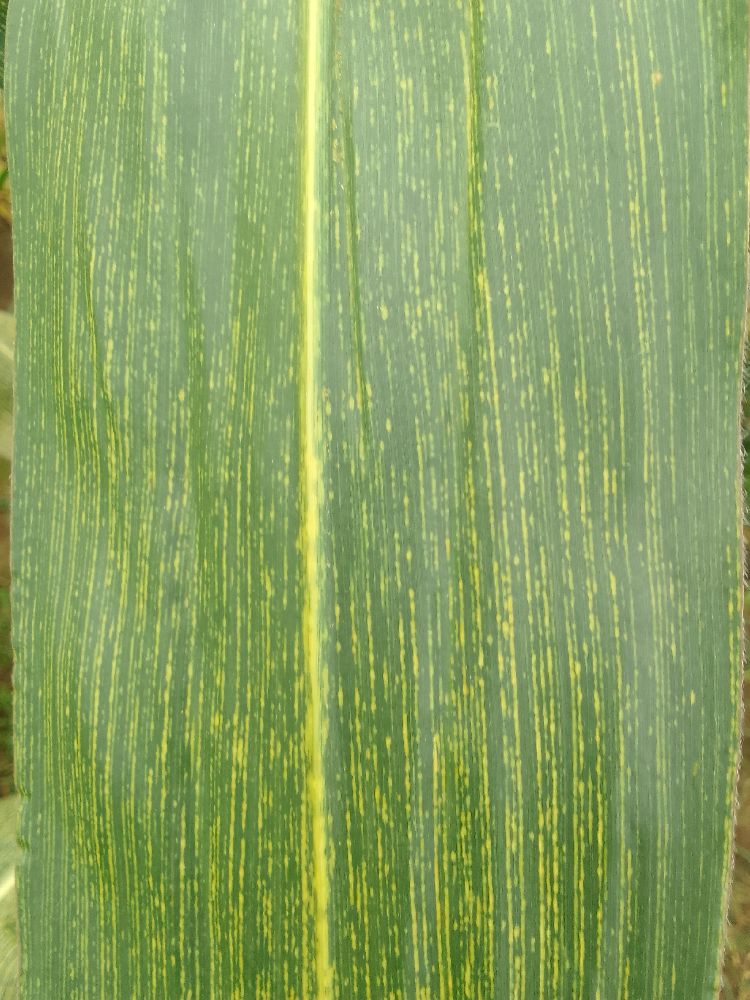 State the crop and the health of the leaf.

maize, maize streak virus
